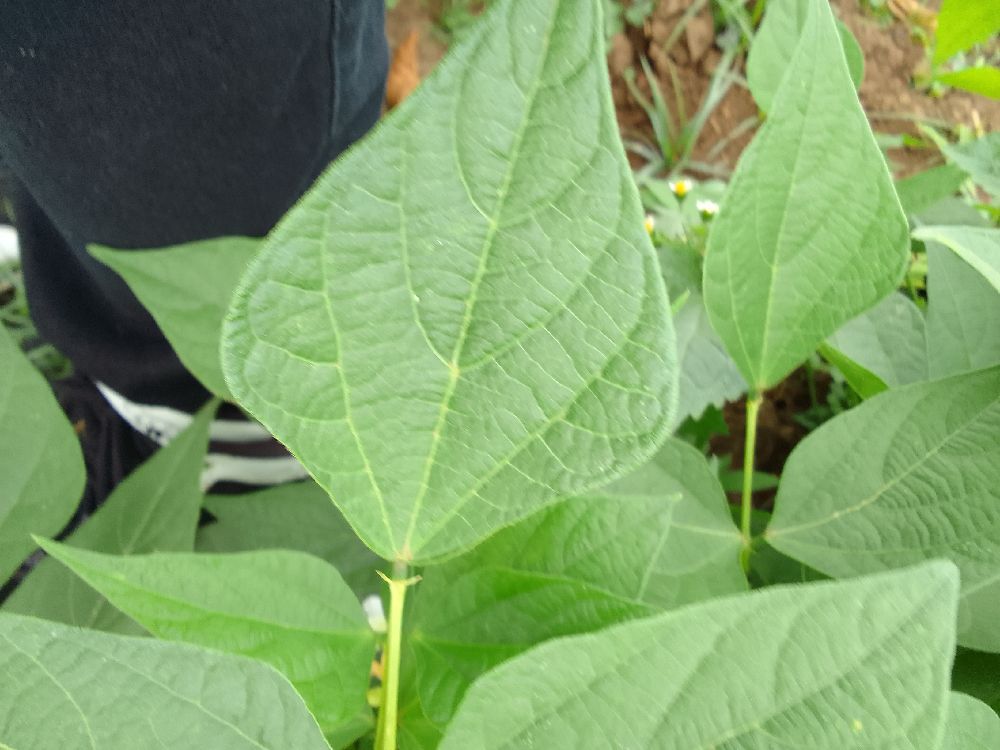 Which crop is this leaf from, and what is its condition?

common bean, healthy
